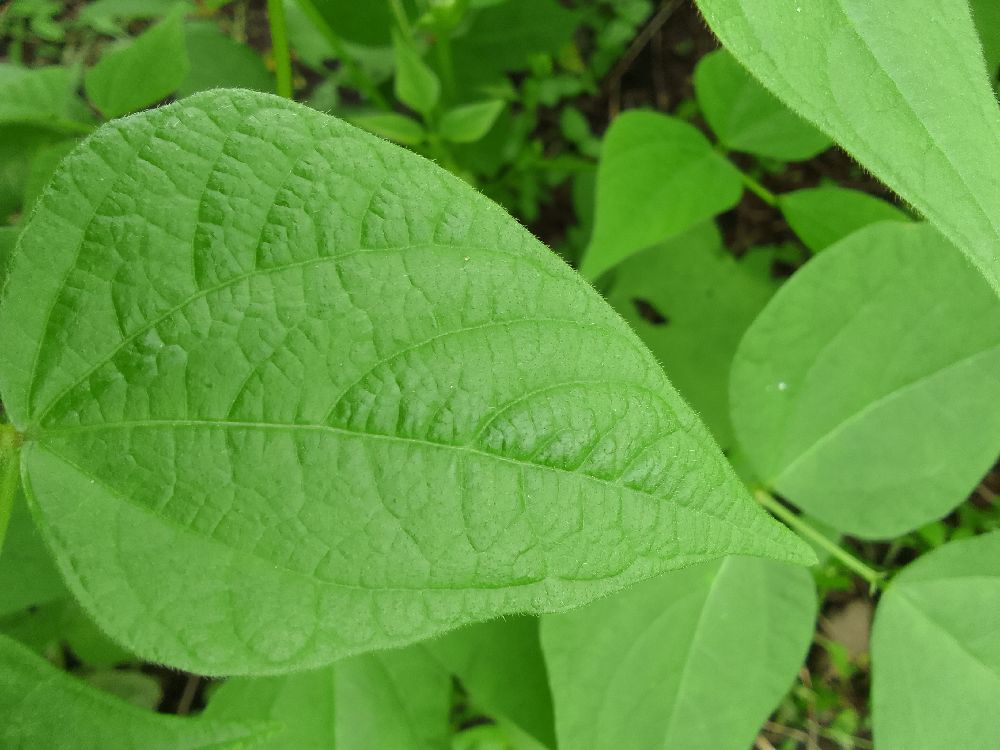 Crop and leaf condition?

common bean, healthy
